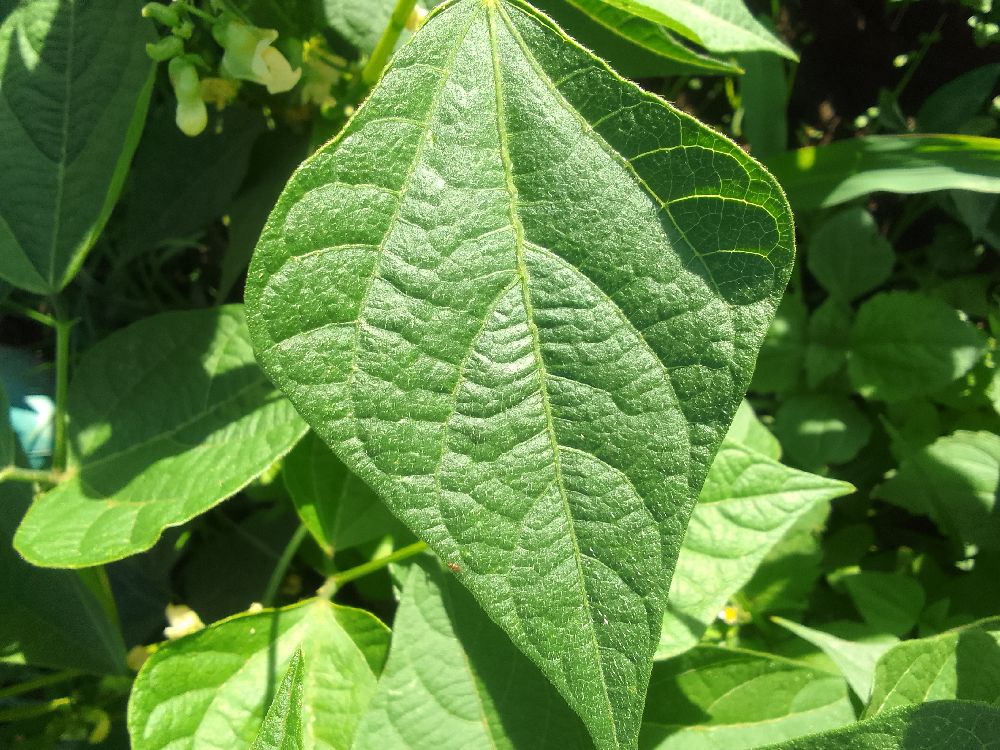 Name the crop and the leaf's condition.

common bean, healthy
